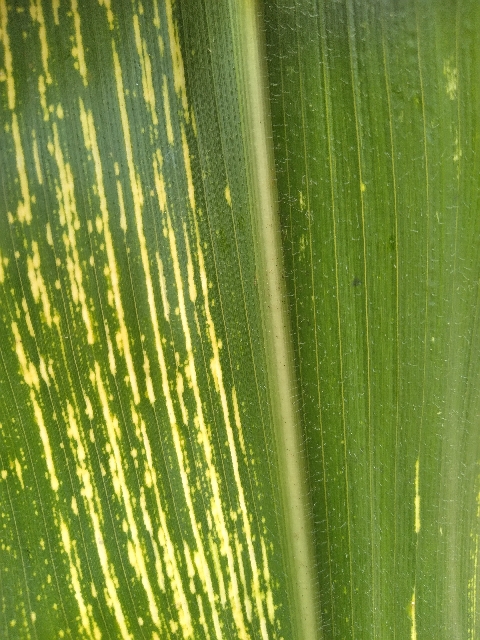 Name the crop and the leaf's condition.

maize, maize streak virus
